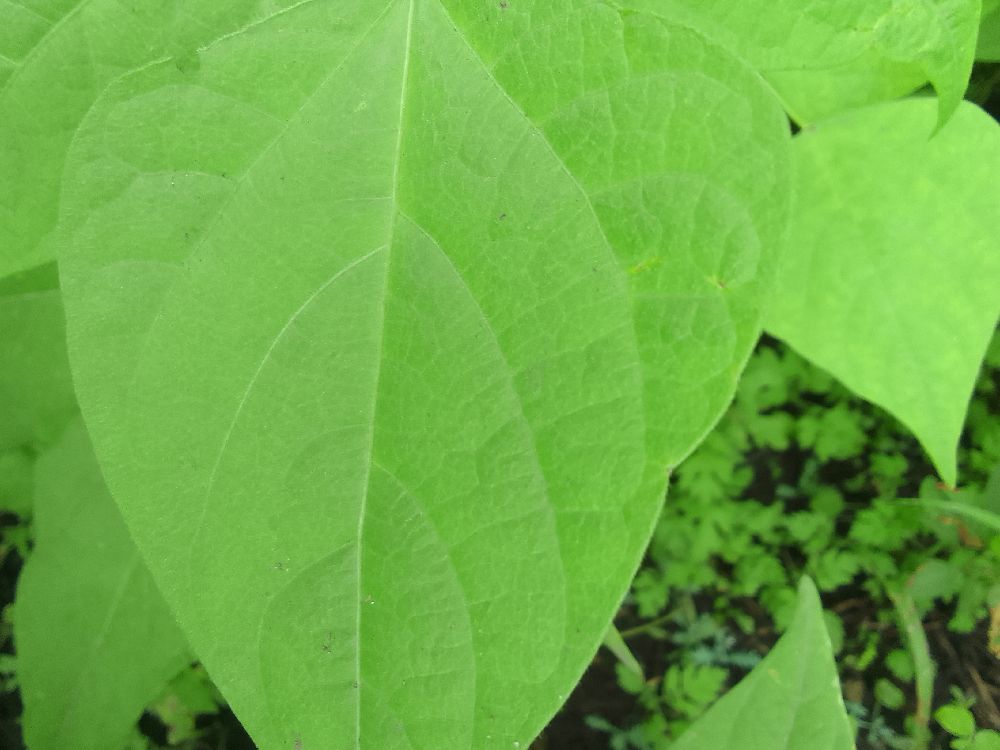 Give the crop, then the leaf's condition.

common bean, healthy
